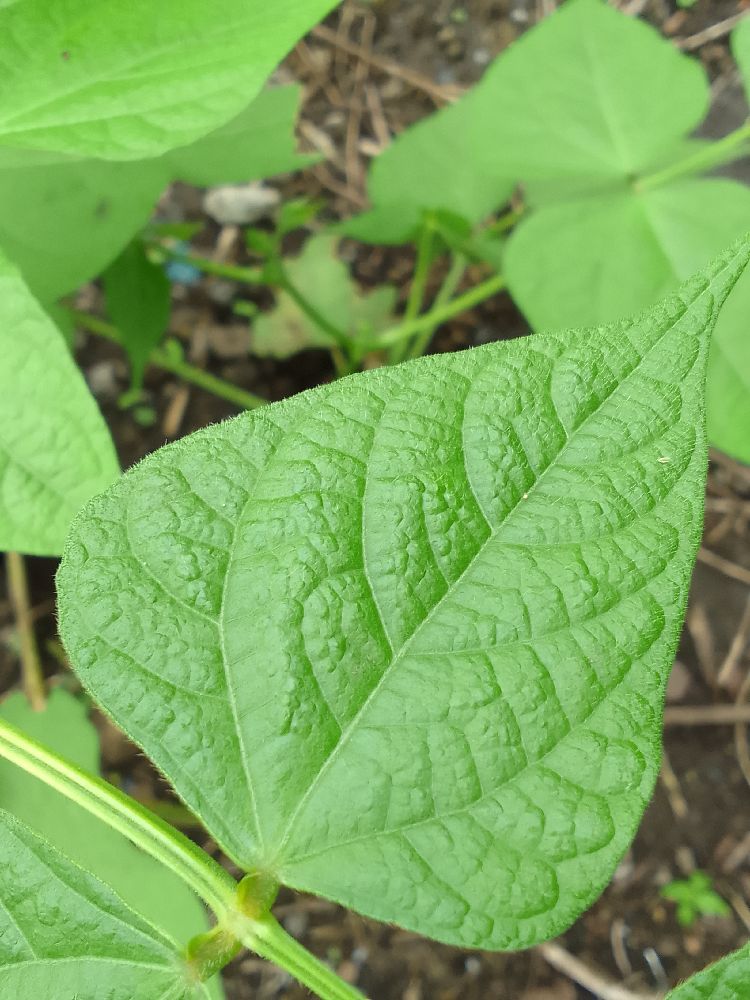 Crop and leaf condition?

common bean, healthy
